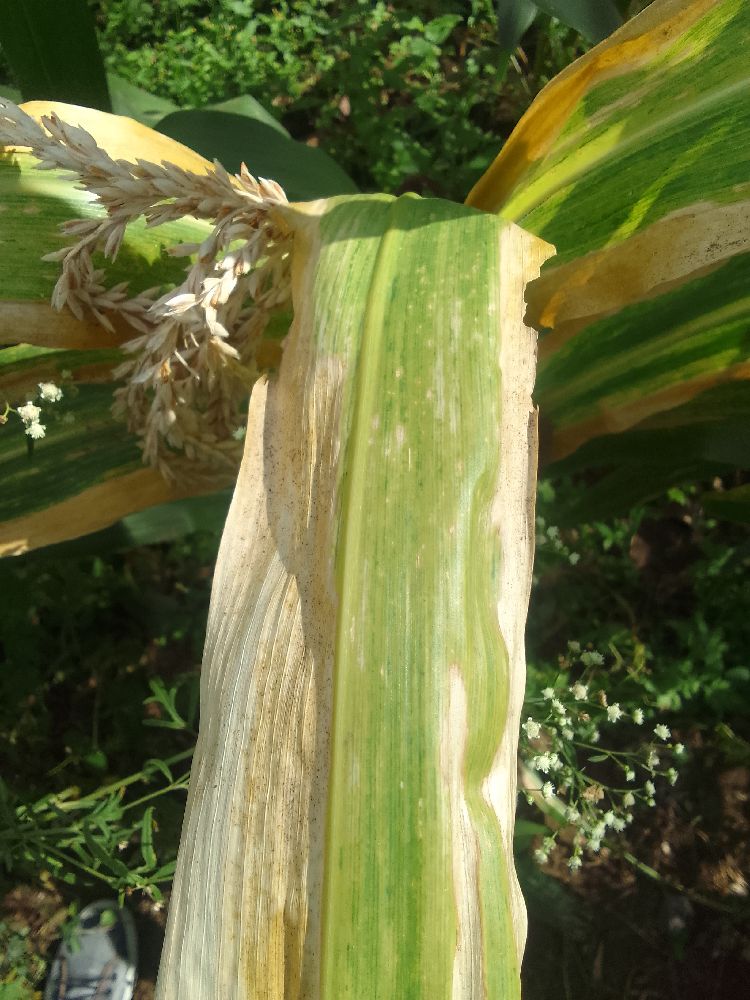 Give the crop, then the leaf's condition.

maize, maize lethal necrosis
